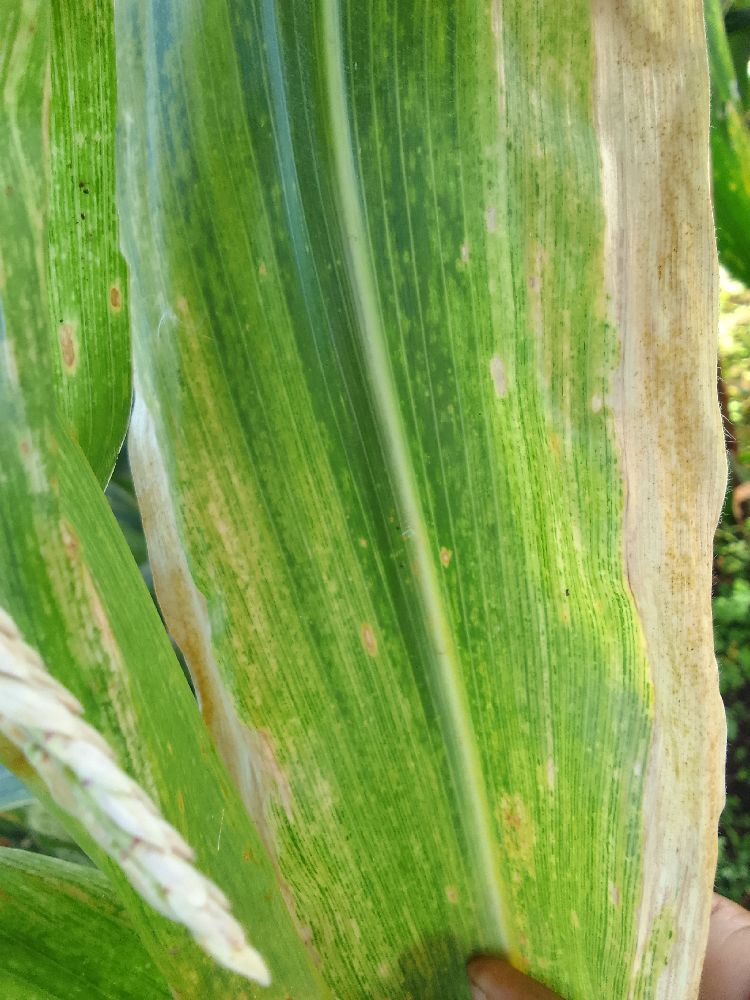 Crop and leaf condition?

maize, maize lethal necrosis
